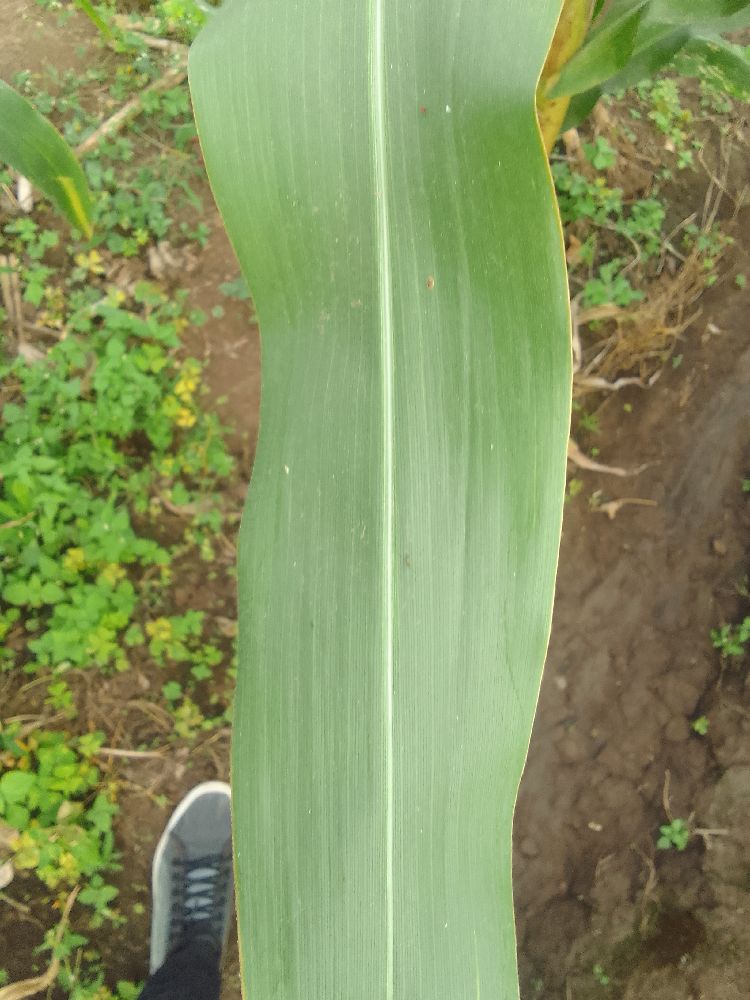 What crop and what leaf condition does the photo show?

maize, healthy
